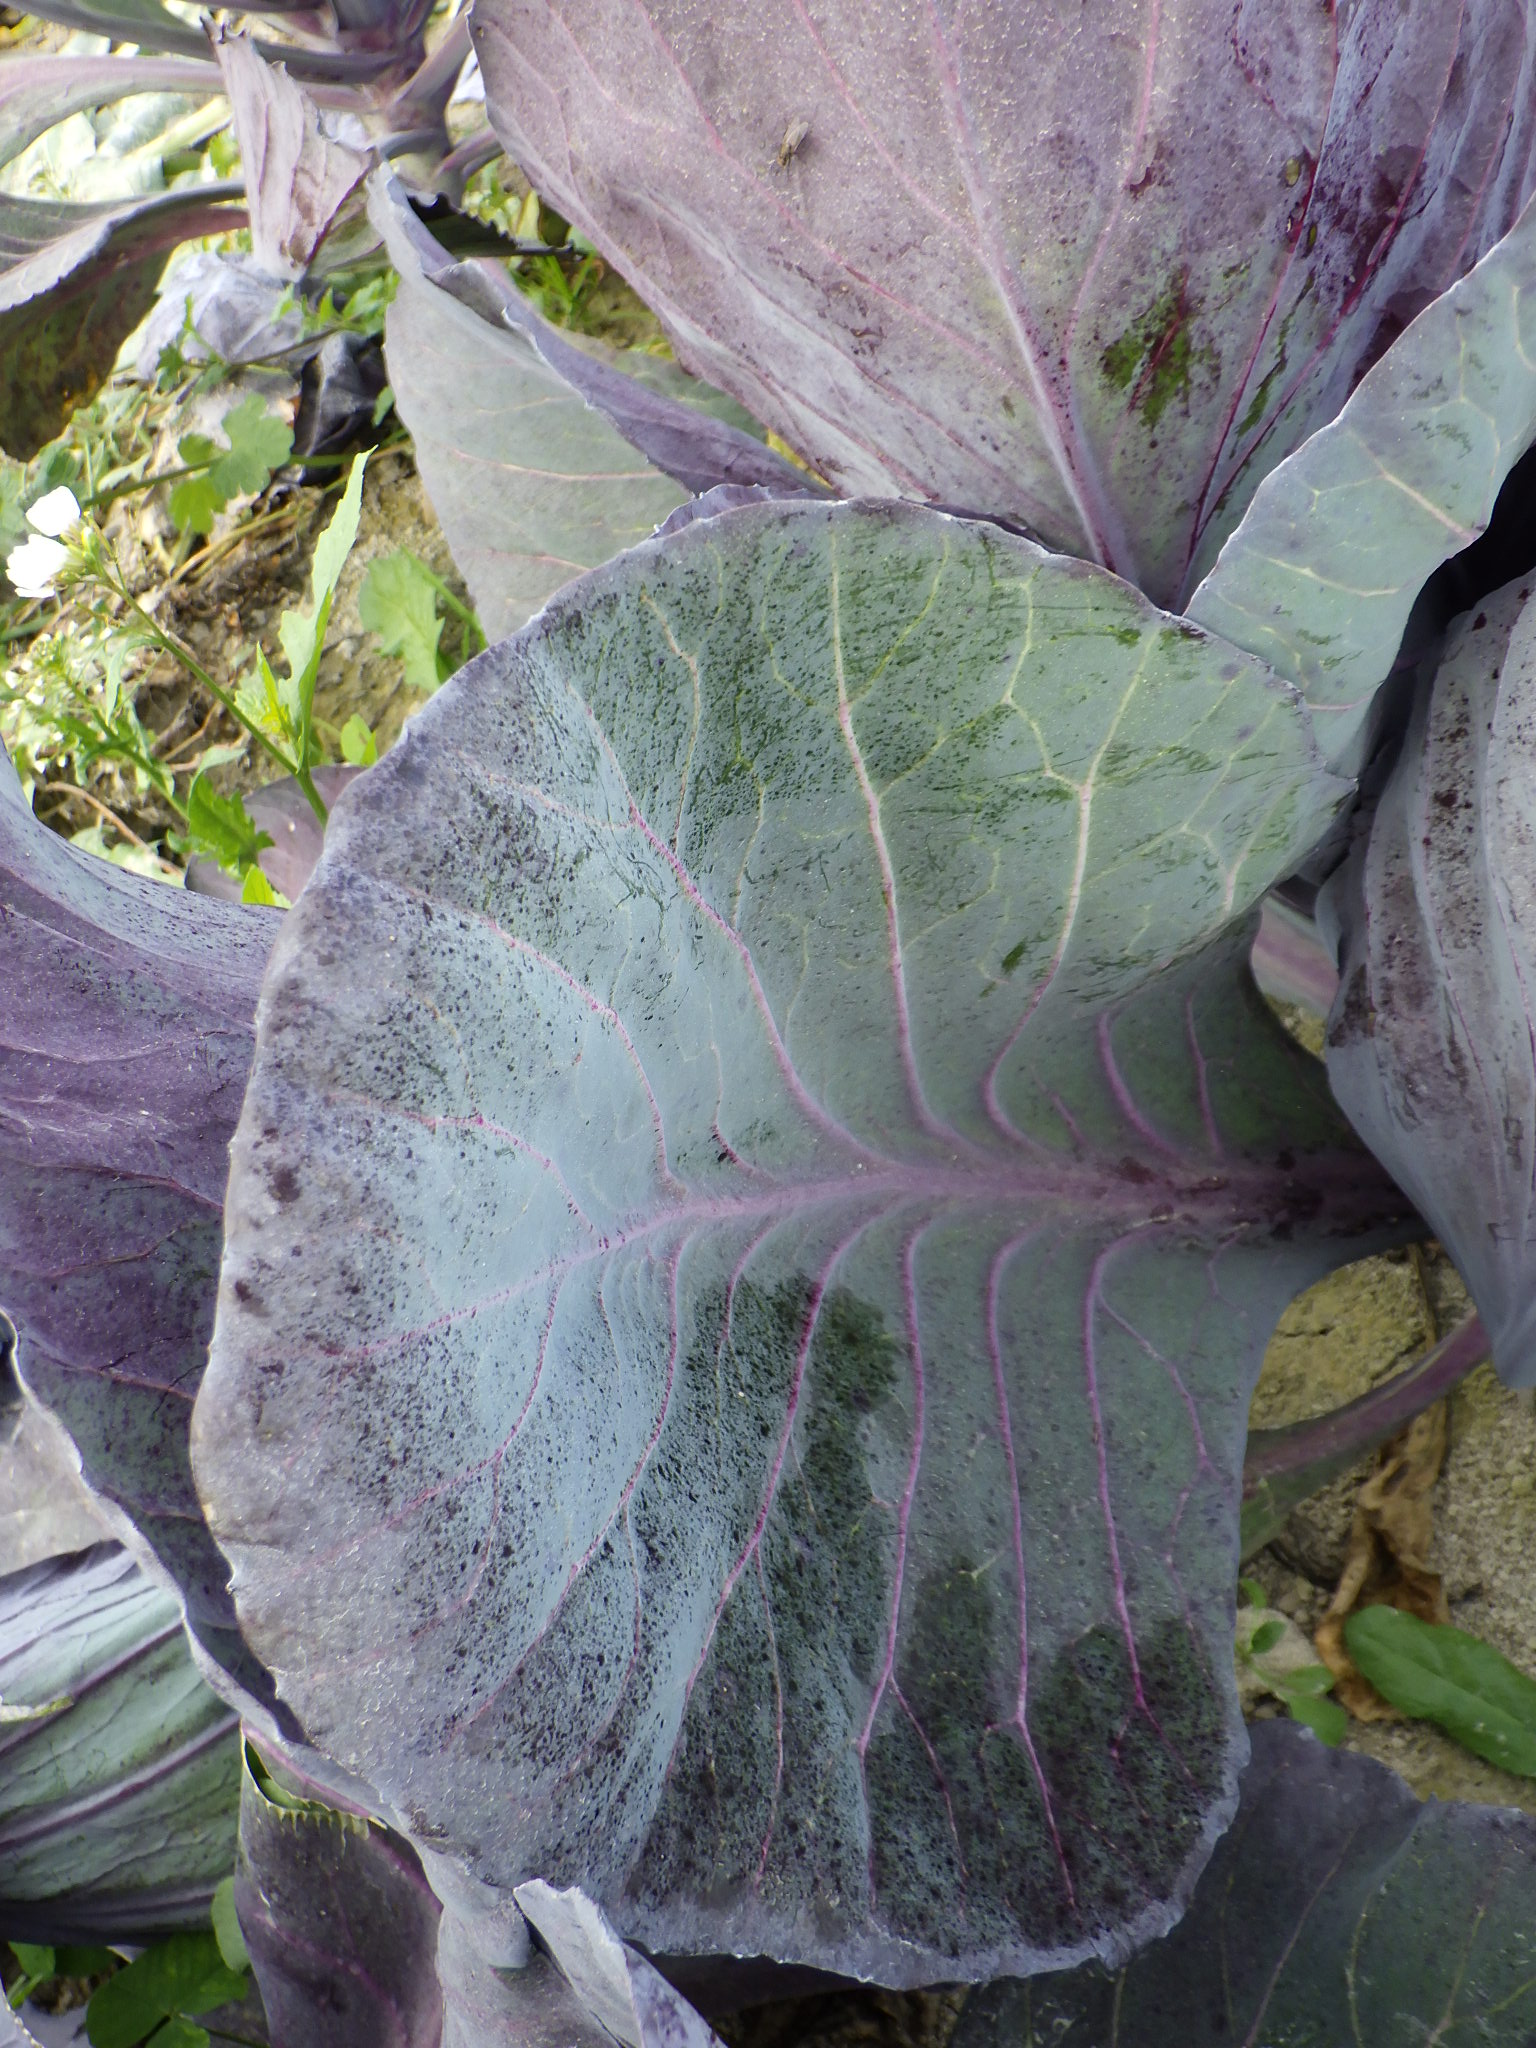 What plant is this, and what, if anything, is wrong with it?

cabbage, healthy
